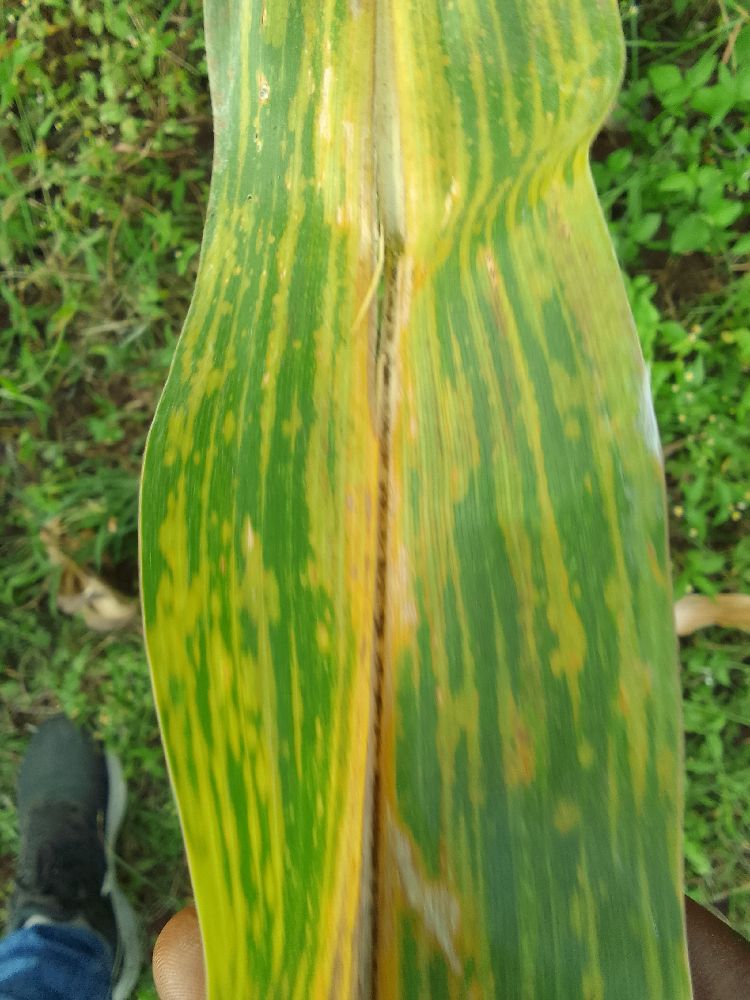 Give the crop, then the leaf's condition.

maize, maize lethal necrosis
